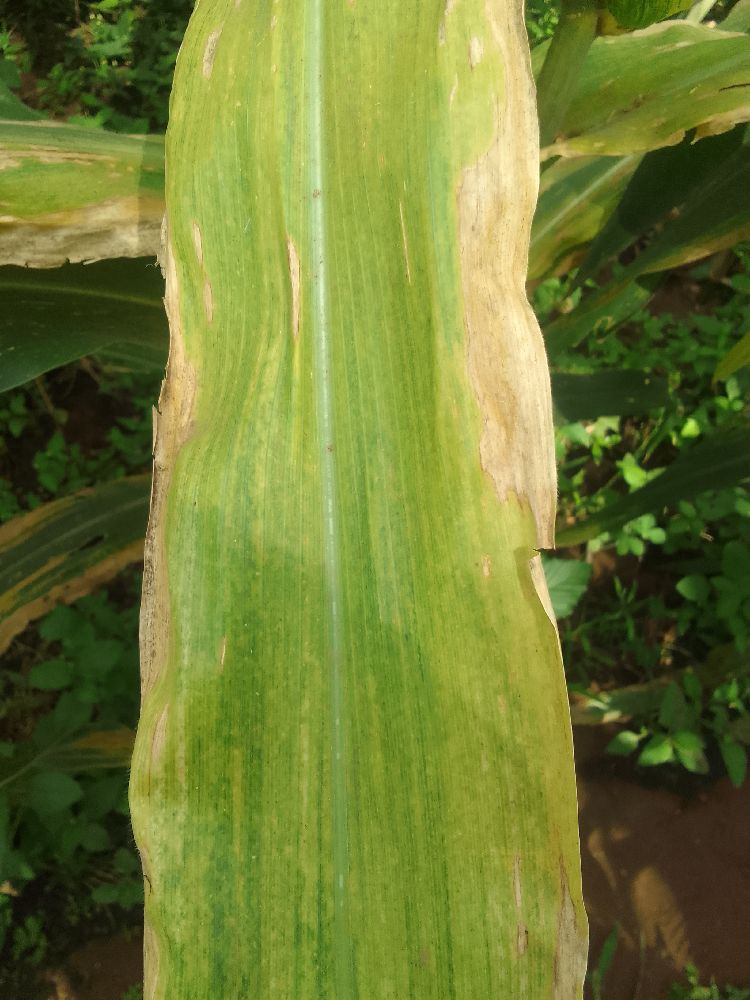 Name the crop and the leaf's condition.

maize, maize lethal necrosis
